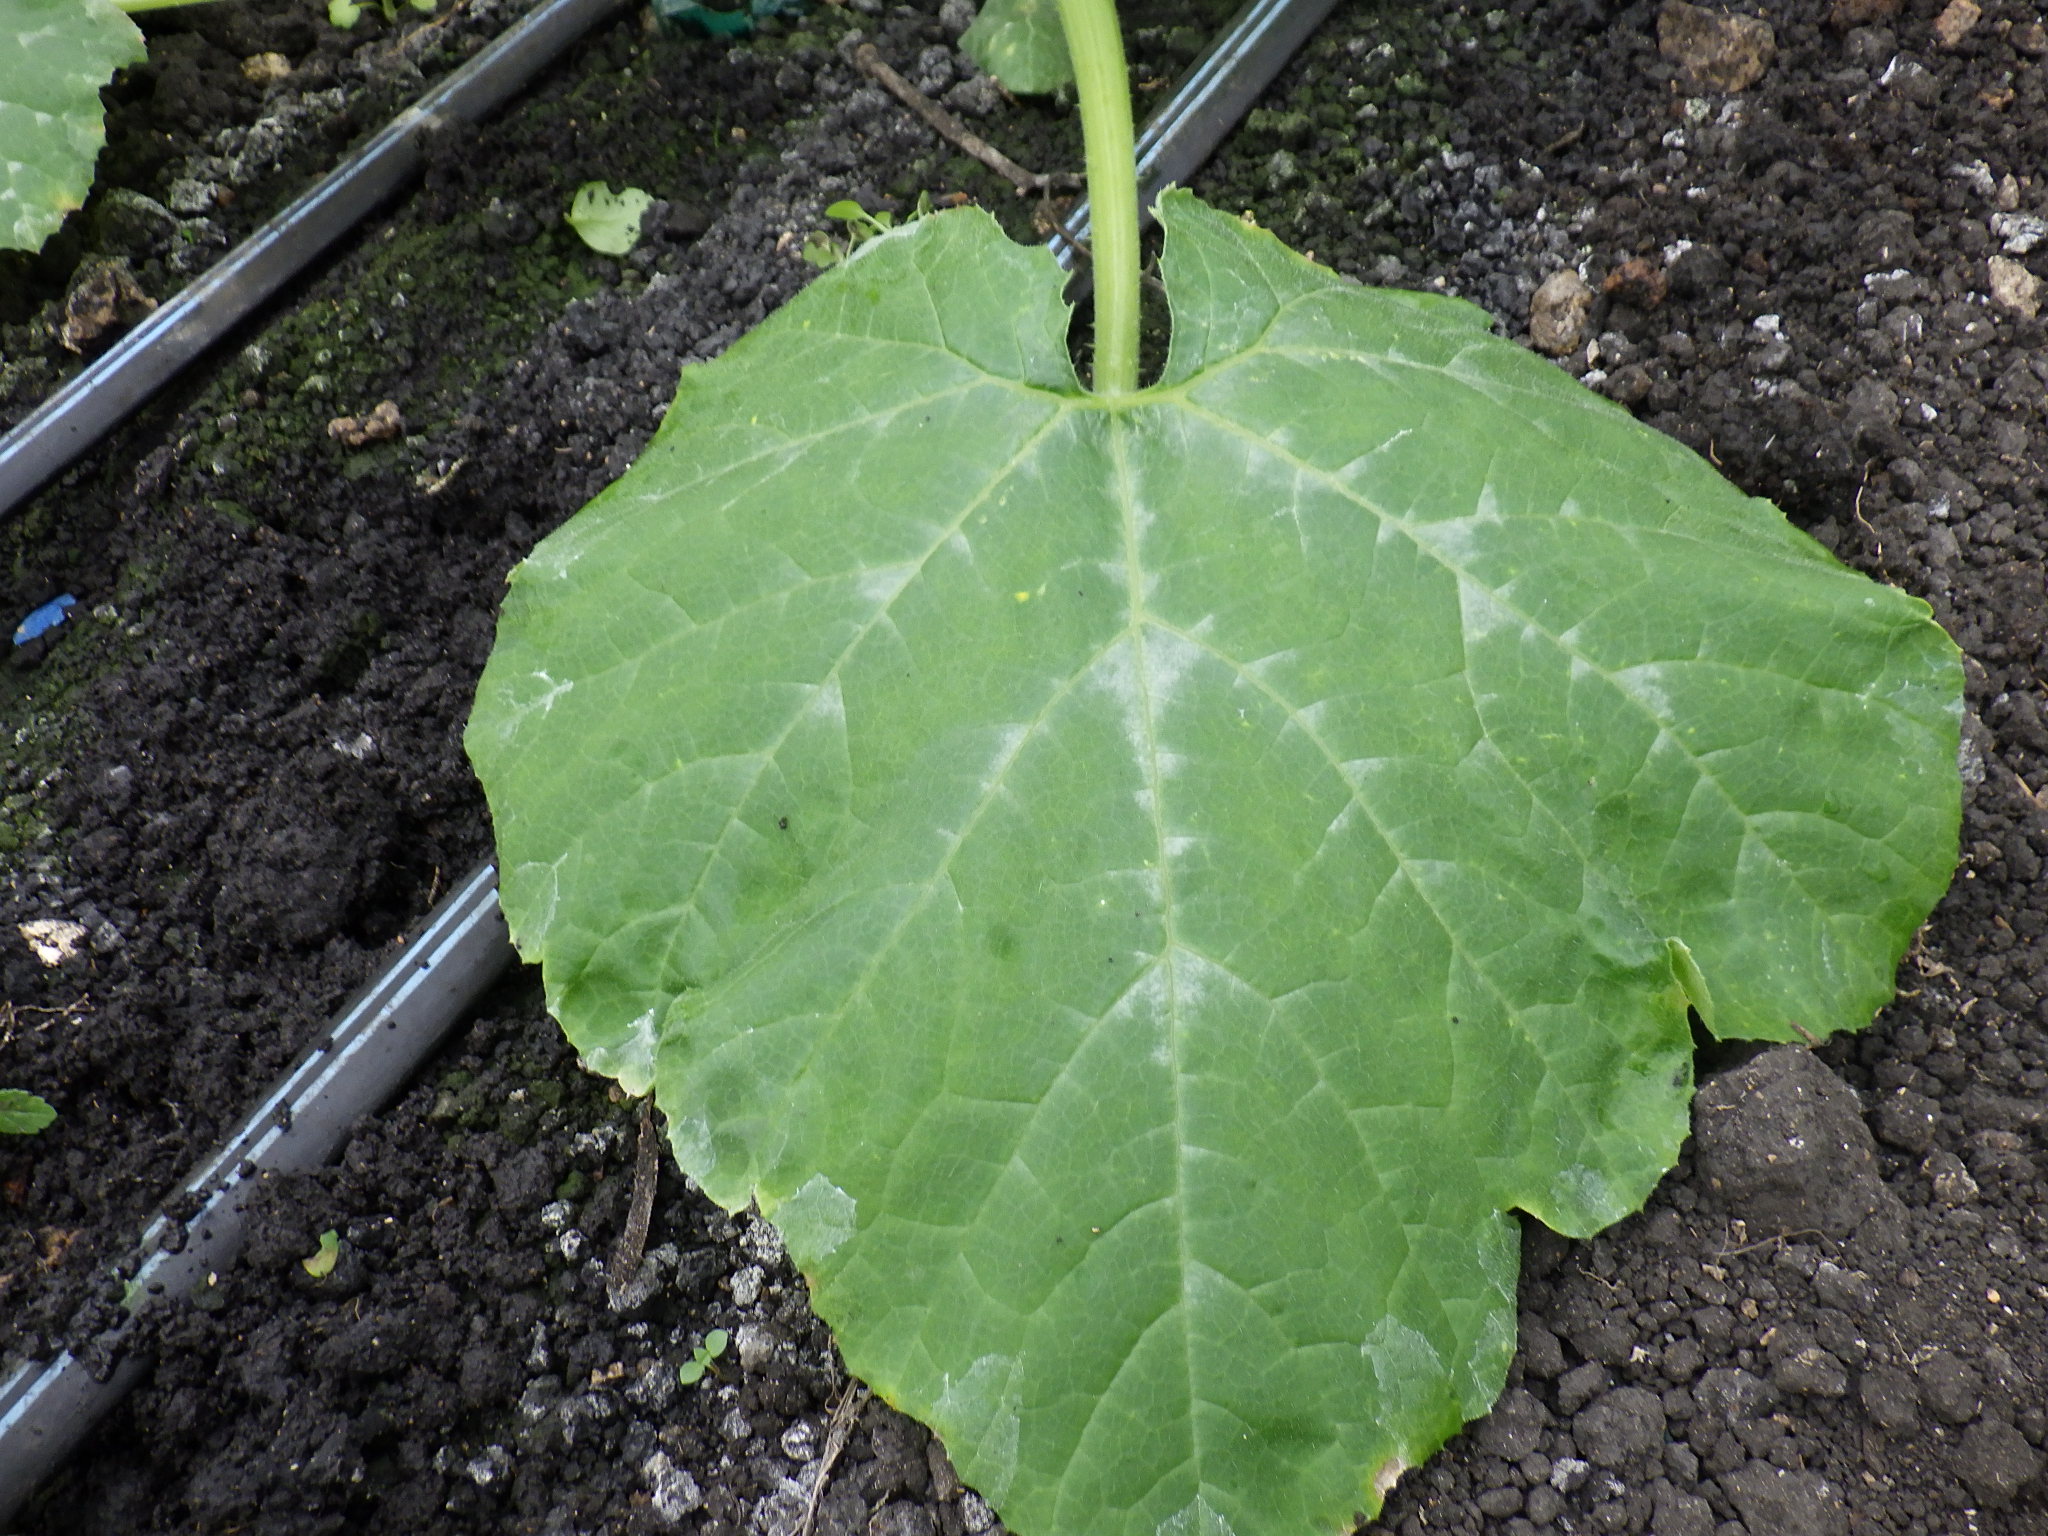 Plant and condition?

zucchini, healthy
